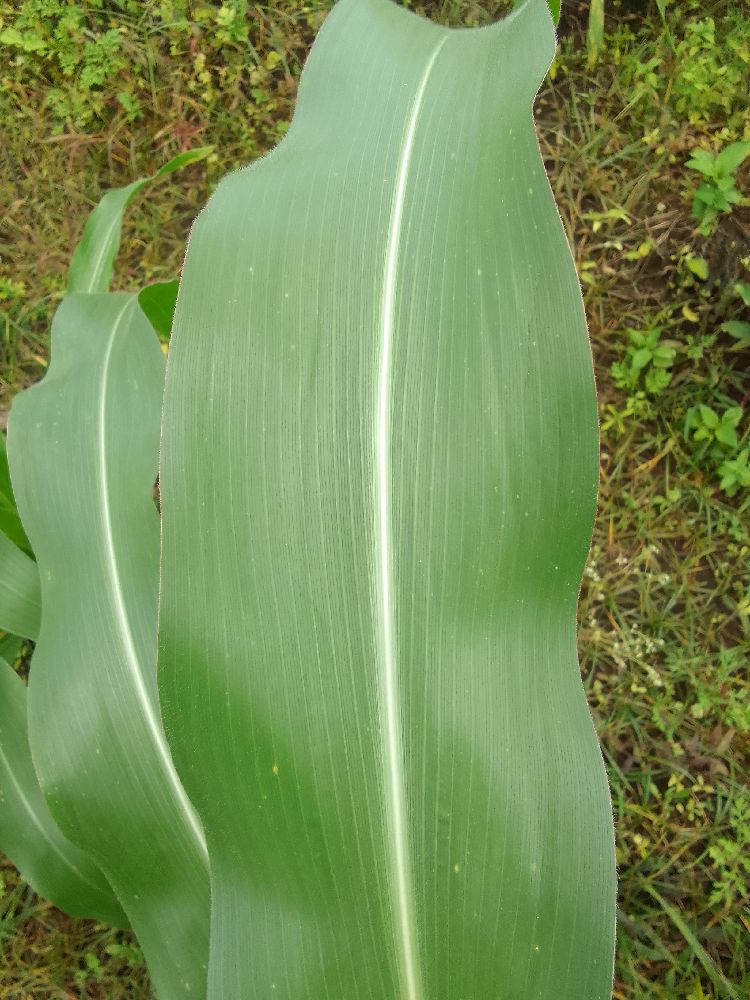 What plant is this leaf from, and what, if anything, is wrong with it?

maize, healthy
